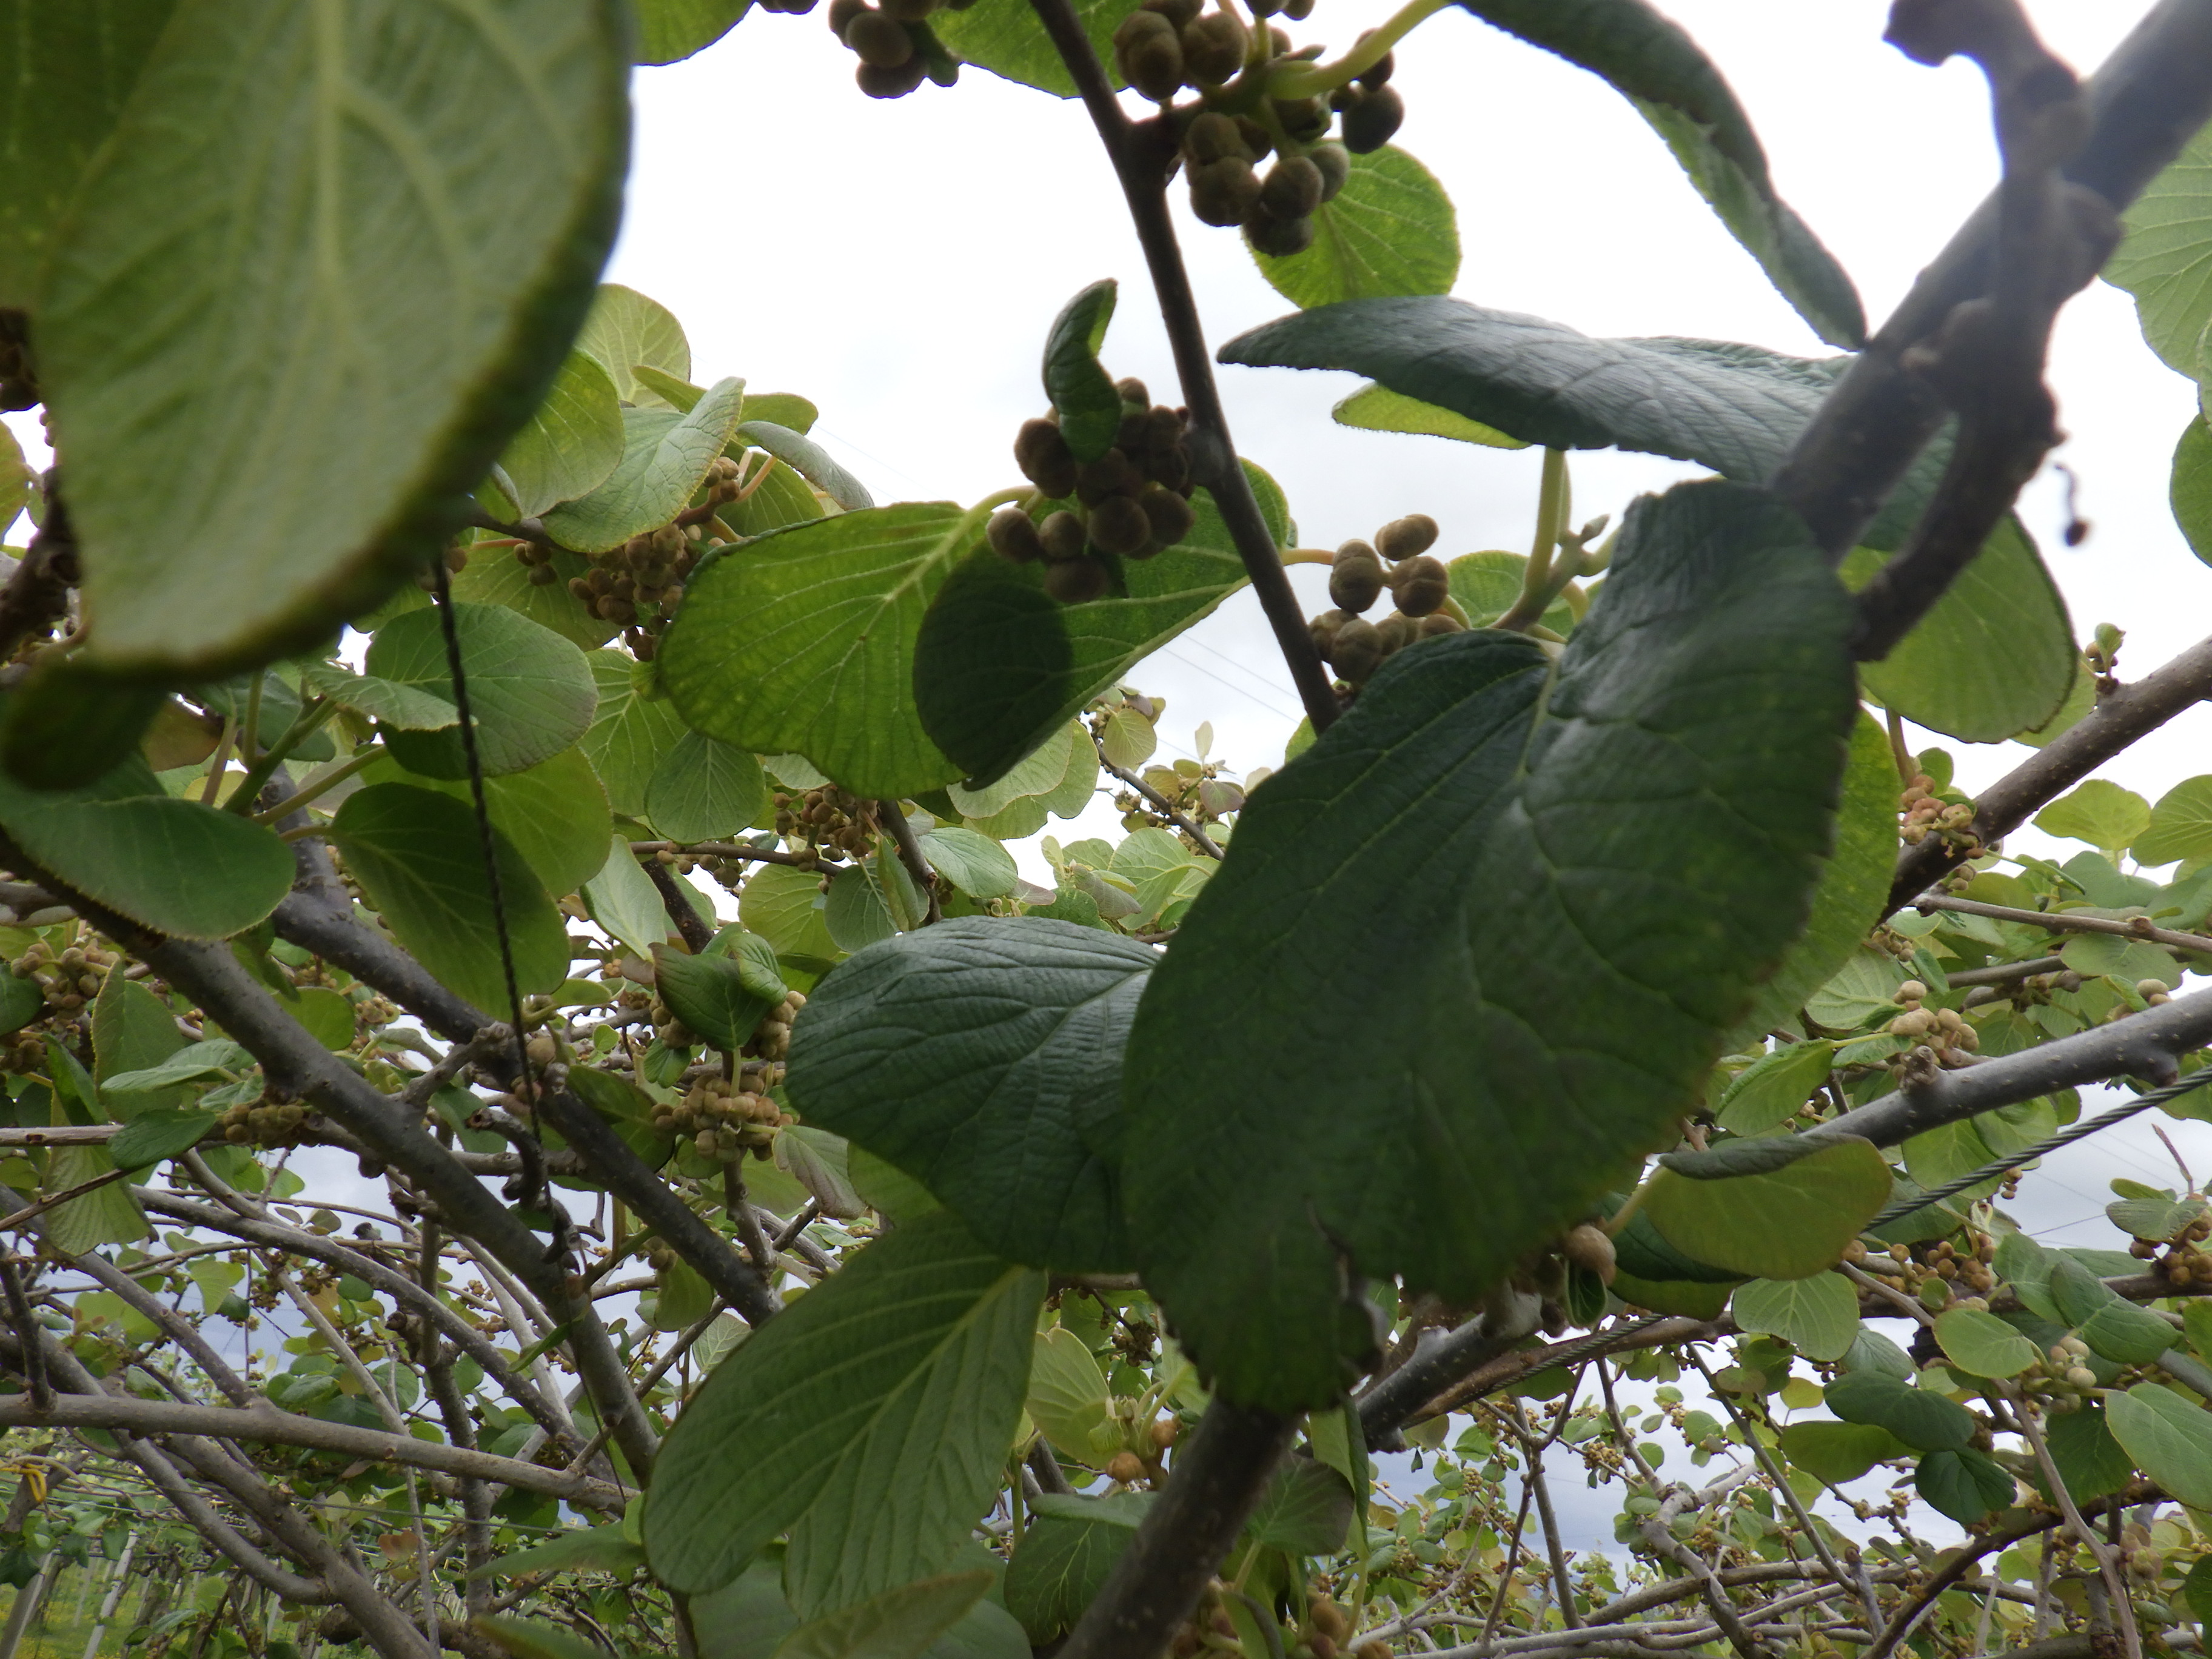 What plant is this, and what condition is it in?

kiwi, mechanical damage
